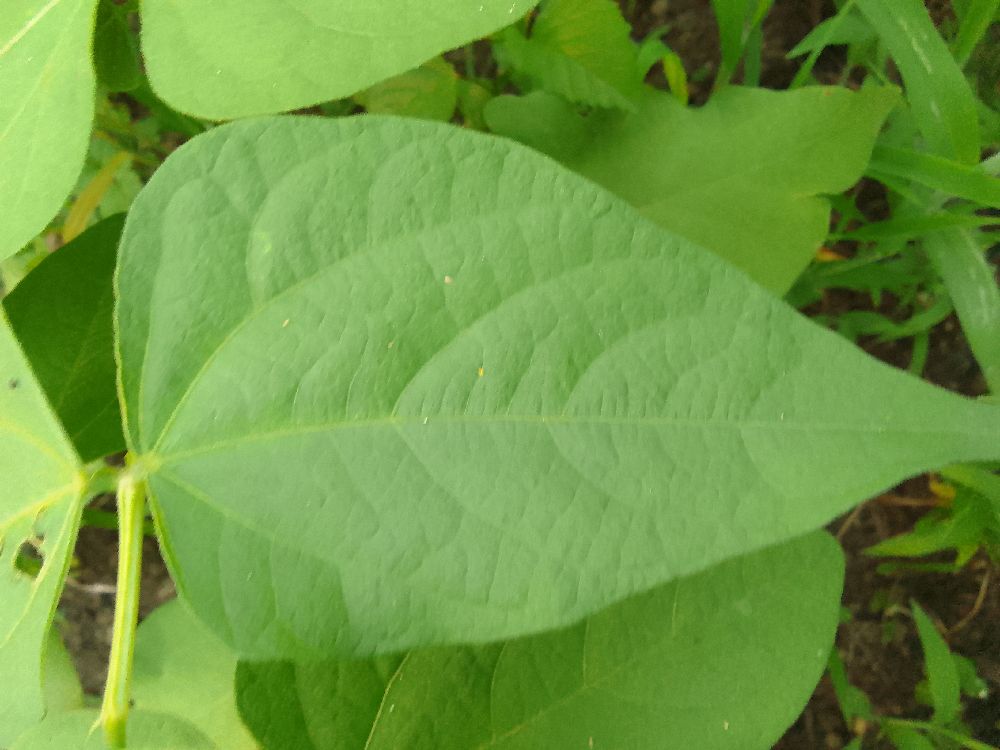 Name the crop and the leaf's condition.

common bean, healthy
